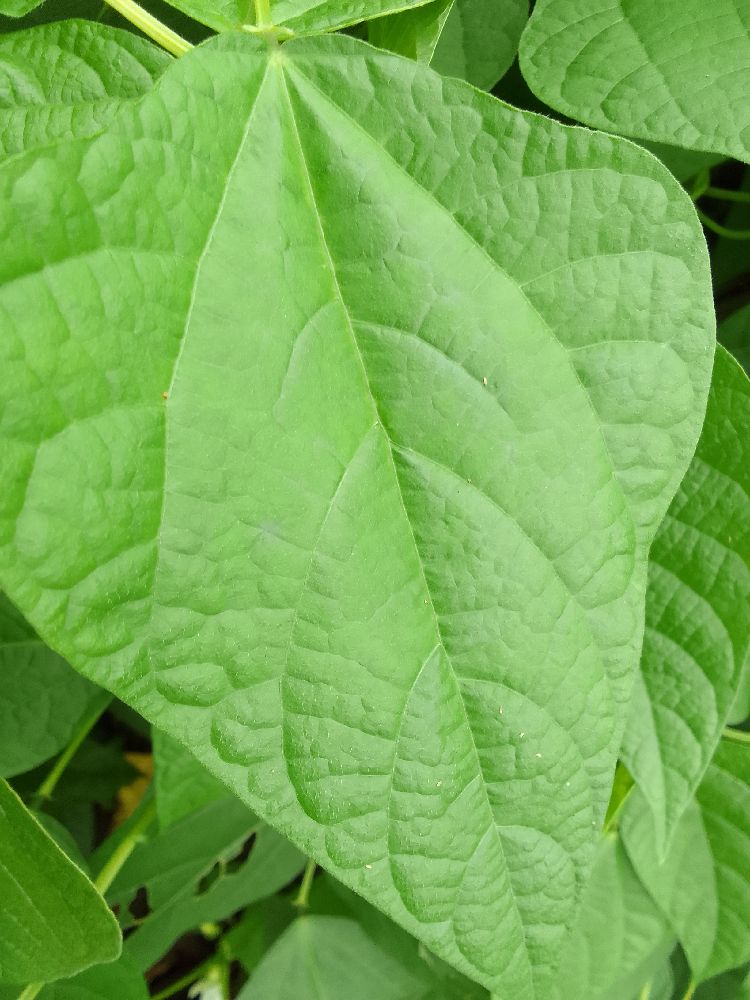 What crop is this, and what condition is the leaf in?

common bean, healthy
